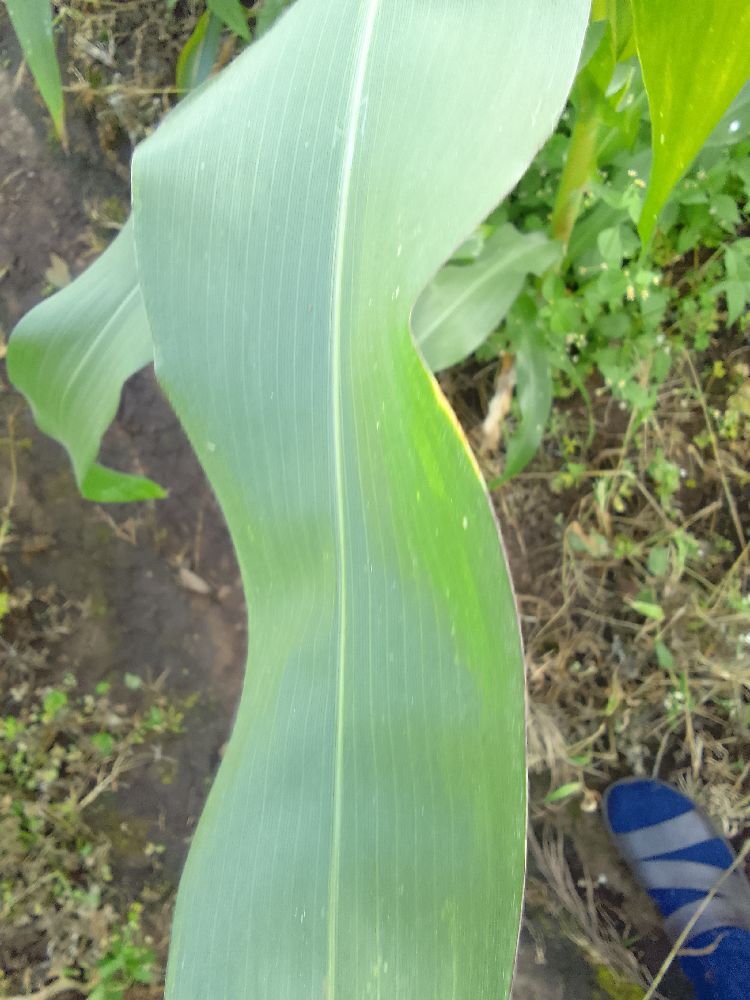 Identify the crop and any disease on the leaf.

maize, healthy
